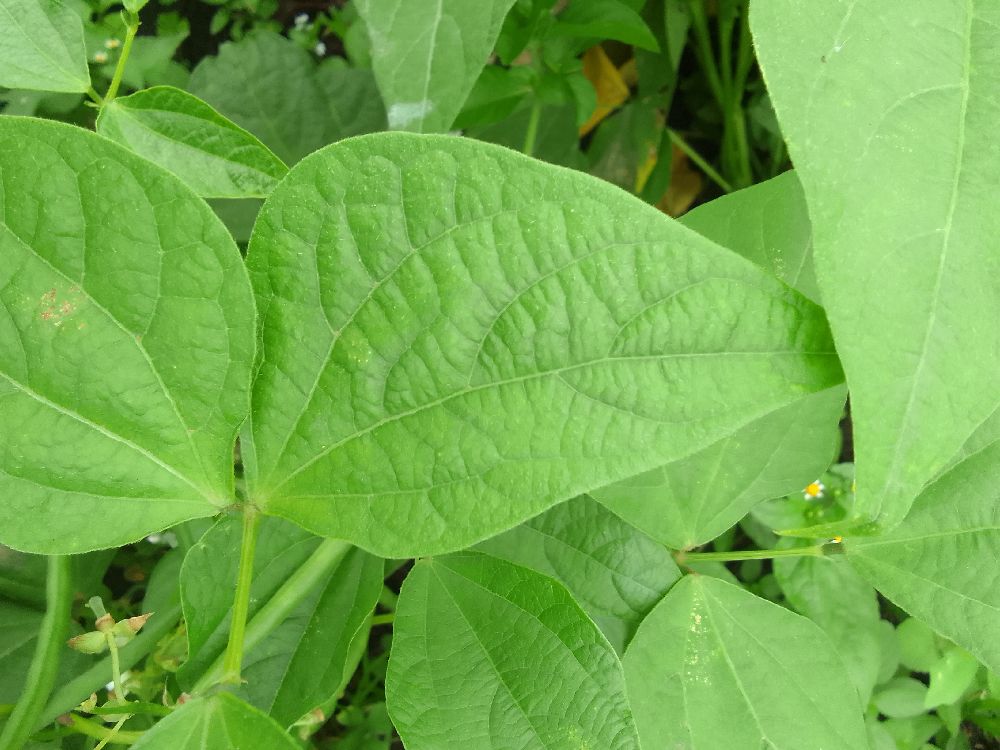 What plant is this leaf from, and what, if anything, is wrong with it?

common bean, healthy
